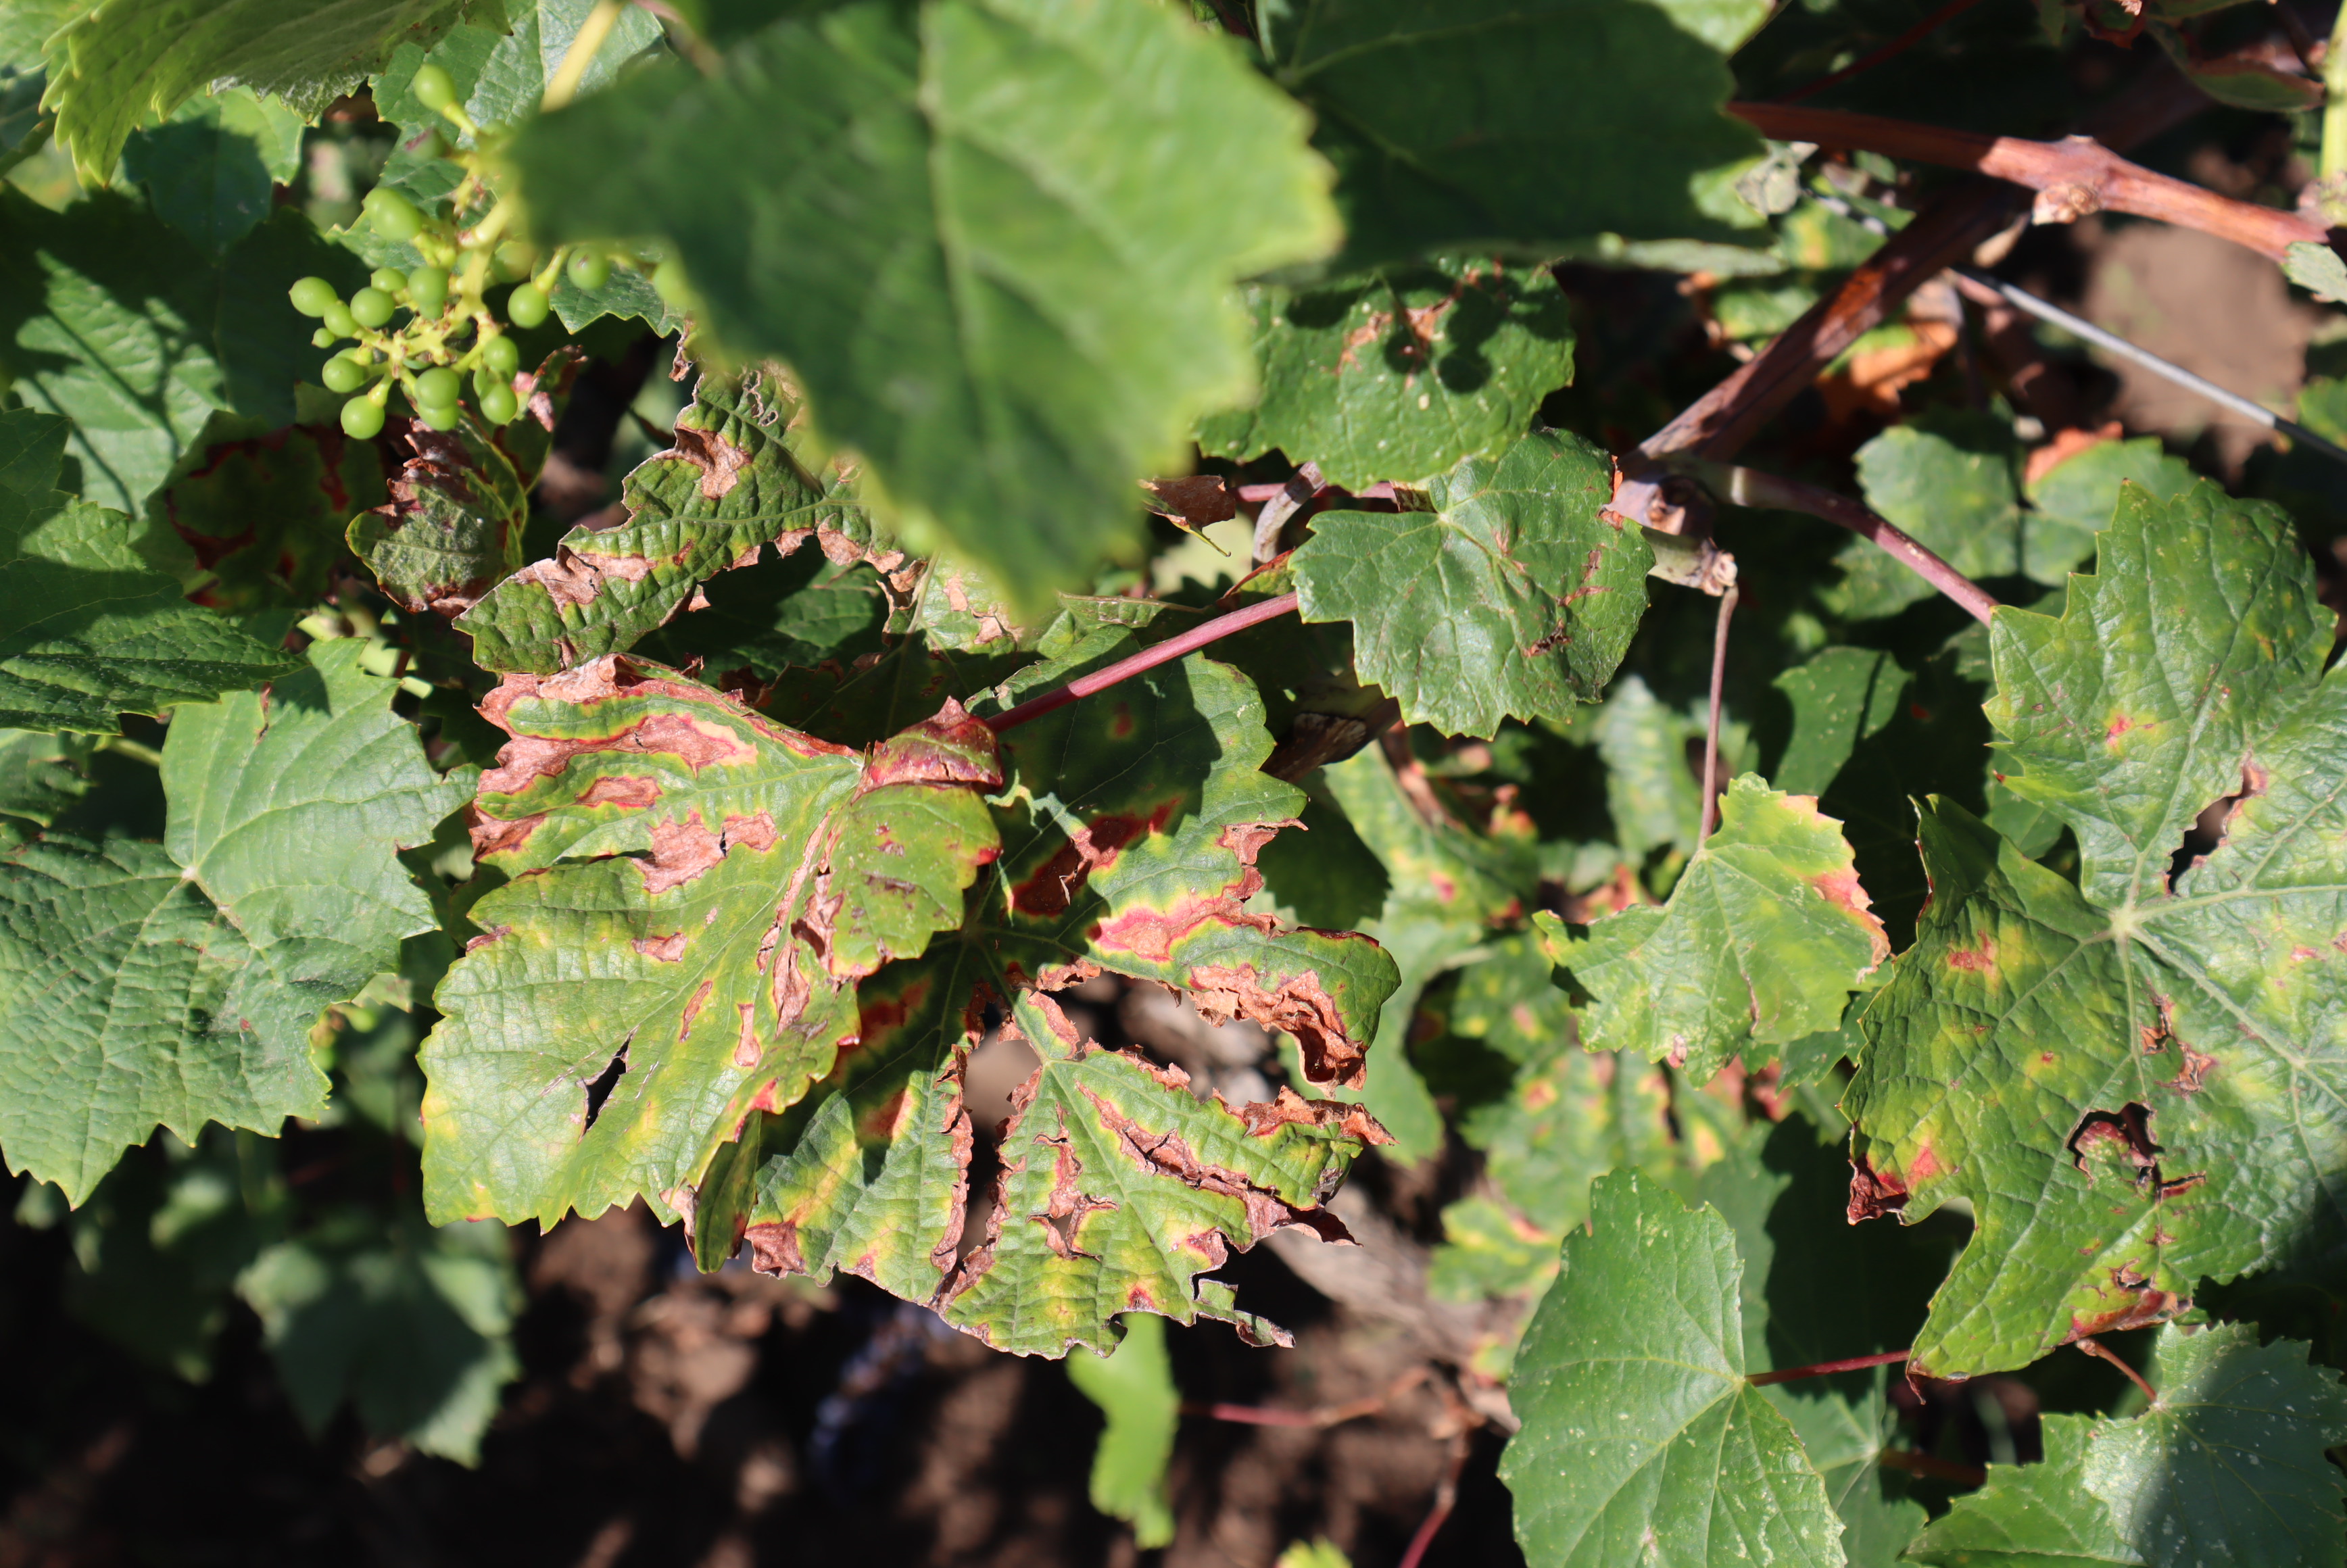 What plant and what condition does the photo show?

grapevine, esca
